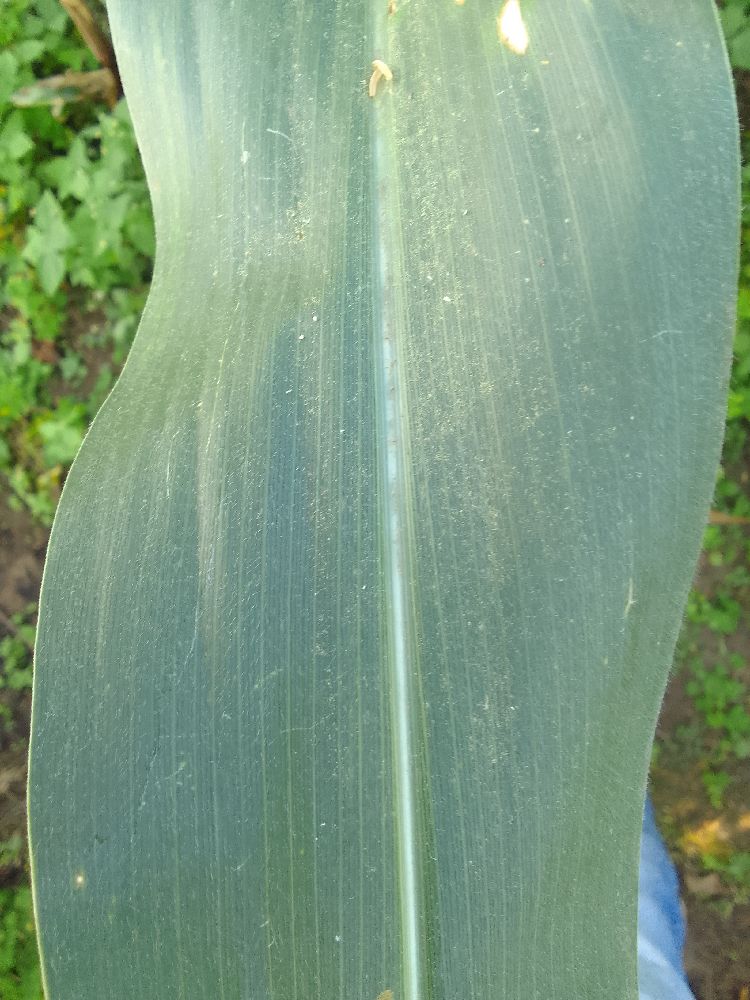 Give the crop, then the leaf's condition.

maize, healthy
